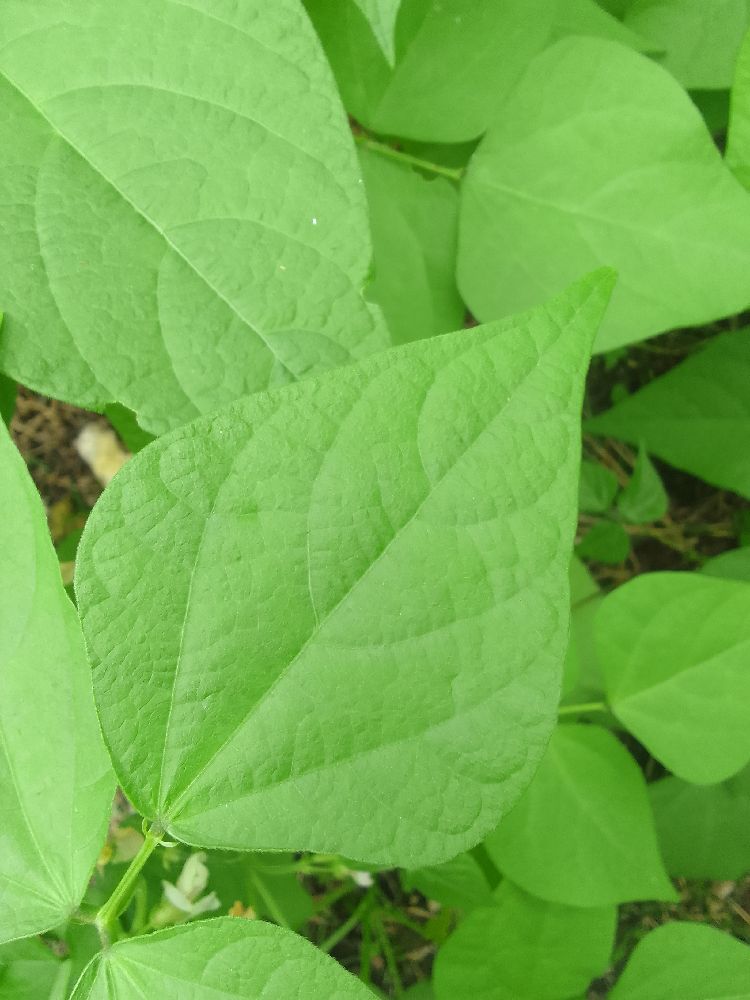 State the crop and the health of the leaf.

common bean, healthy
